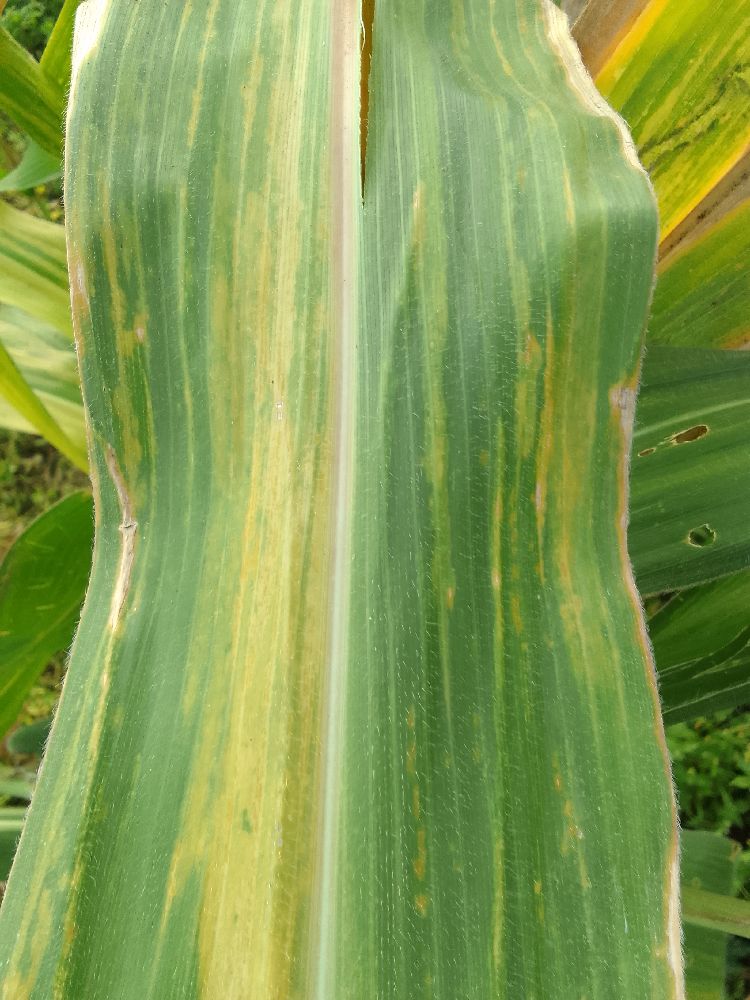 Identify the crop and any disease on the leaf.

maize, maize lethal necrosis
